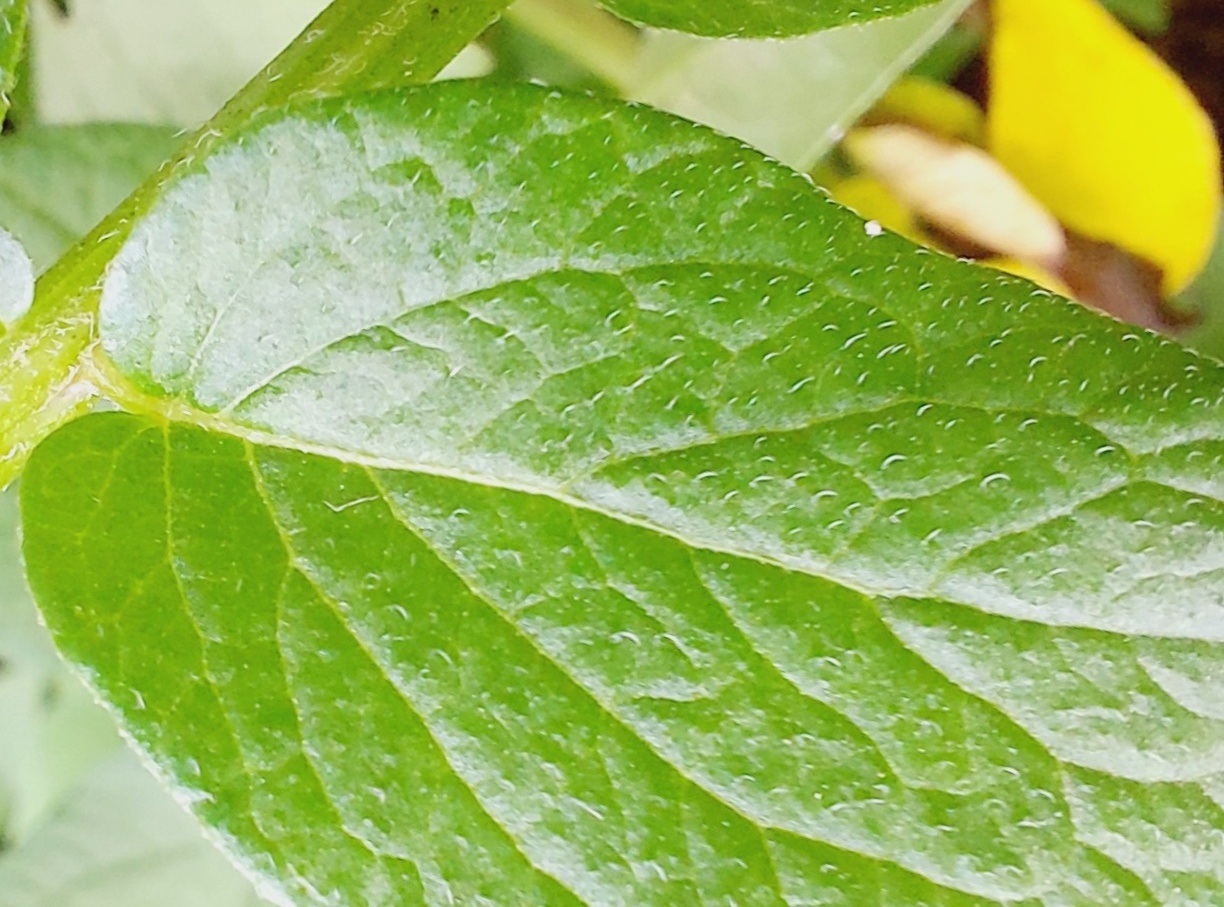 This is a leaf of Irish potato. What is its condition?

healthy
